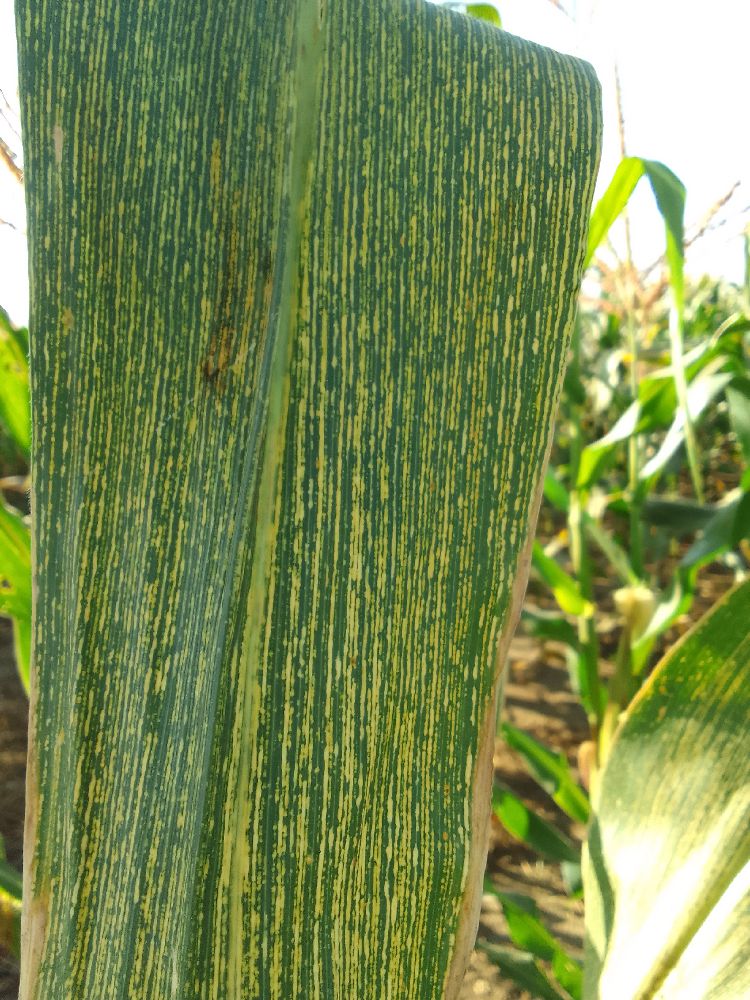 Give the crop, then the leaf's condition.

maize, maize streak virus
